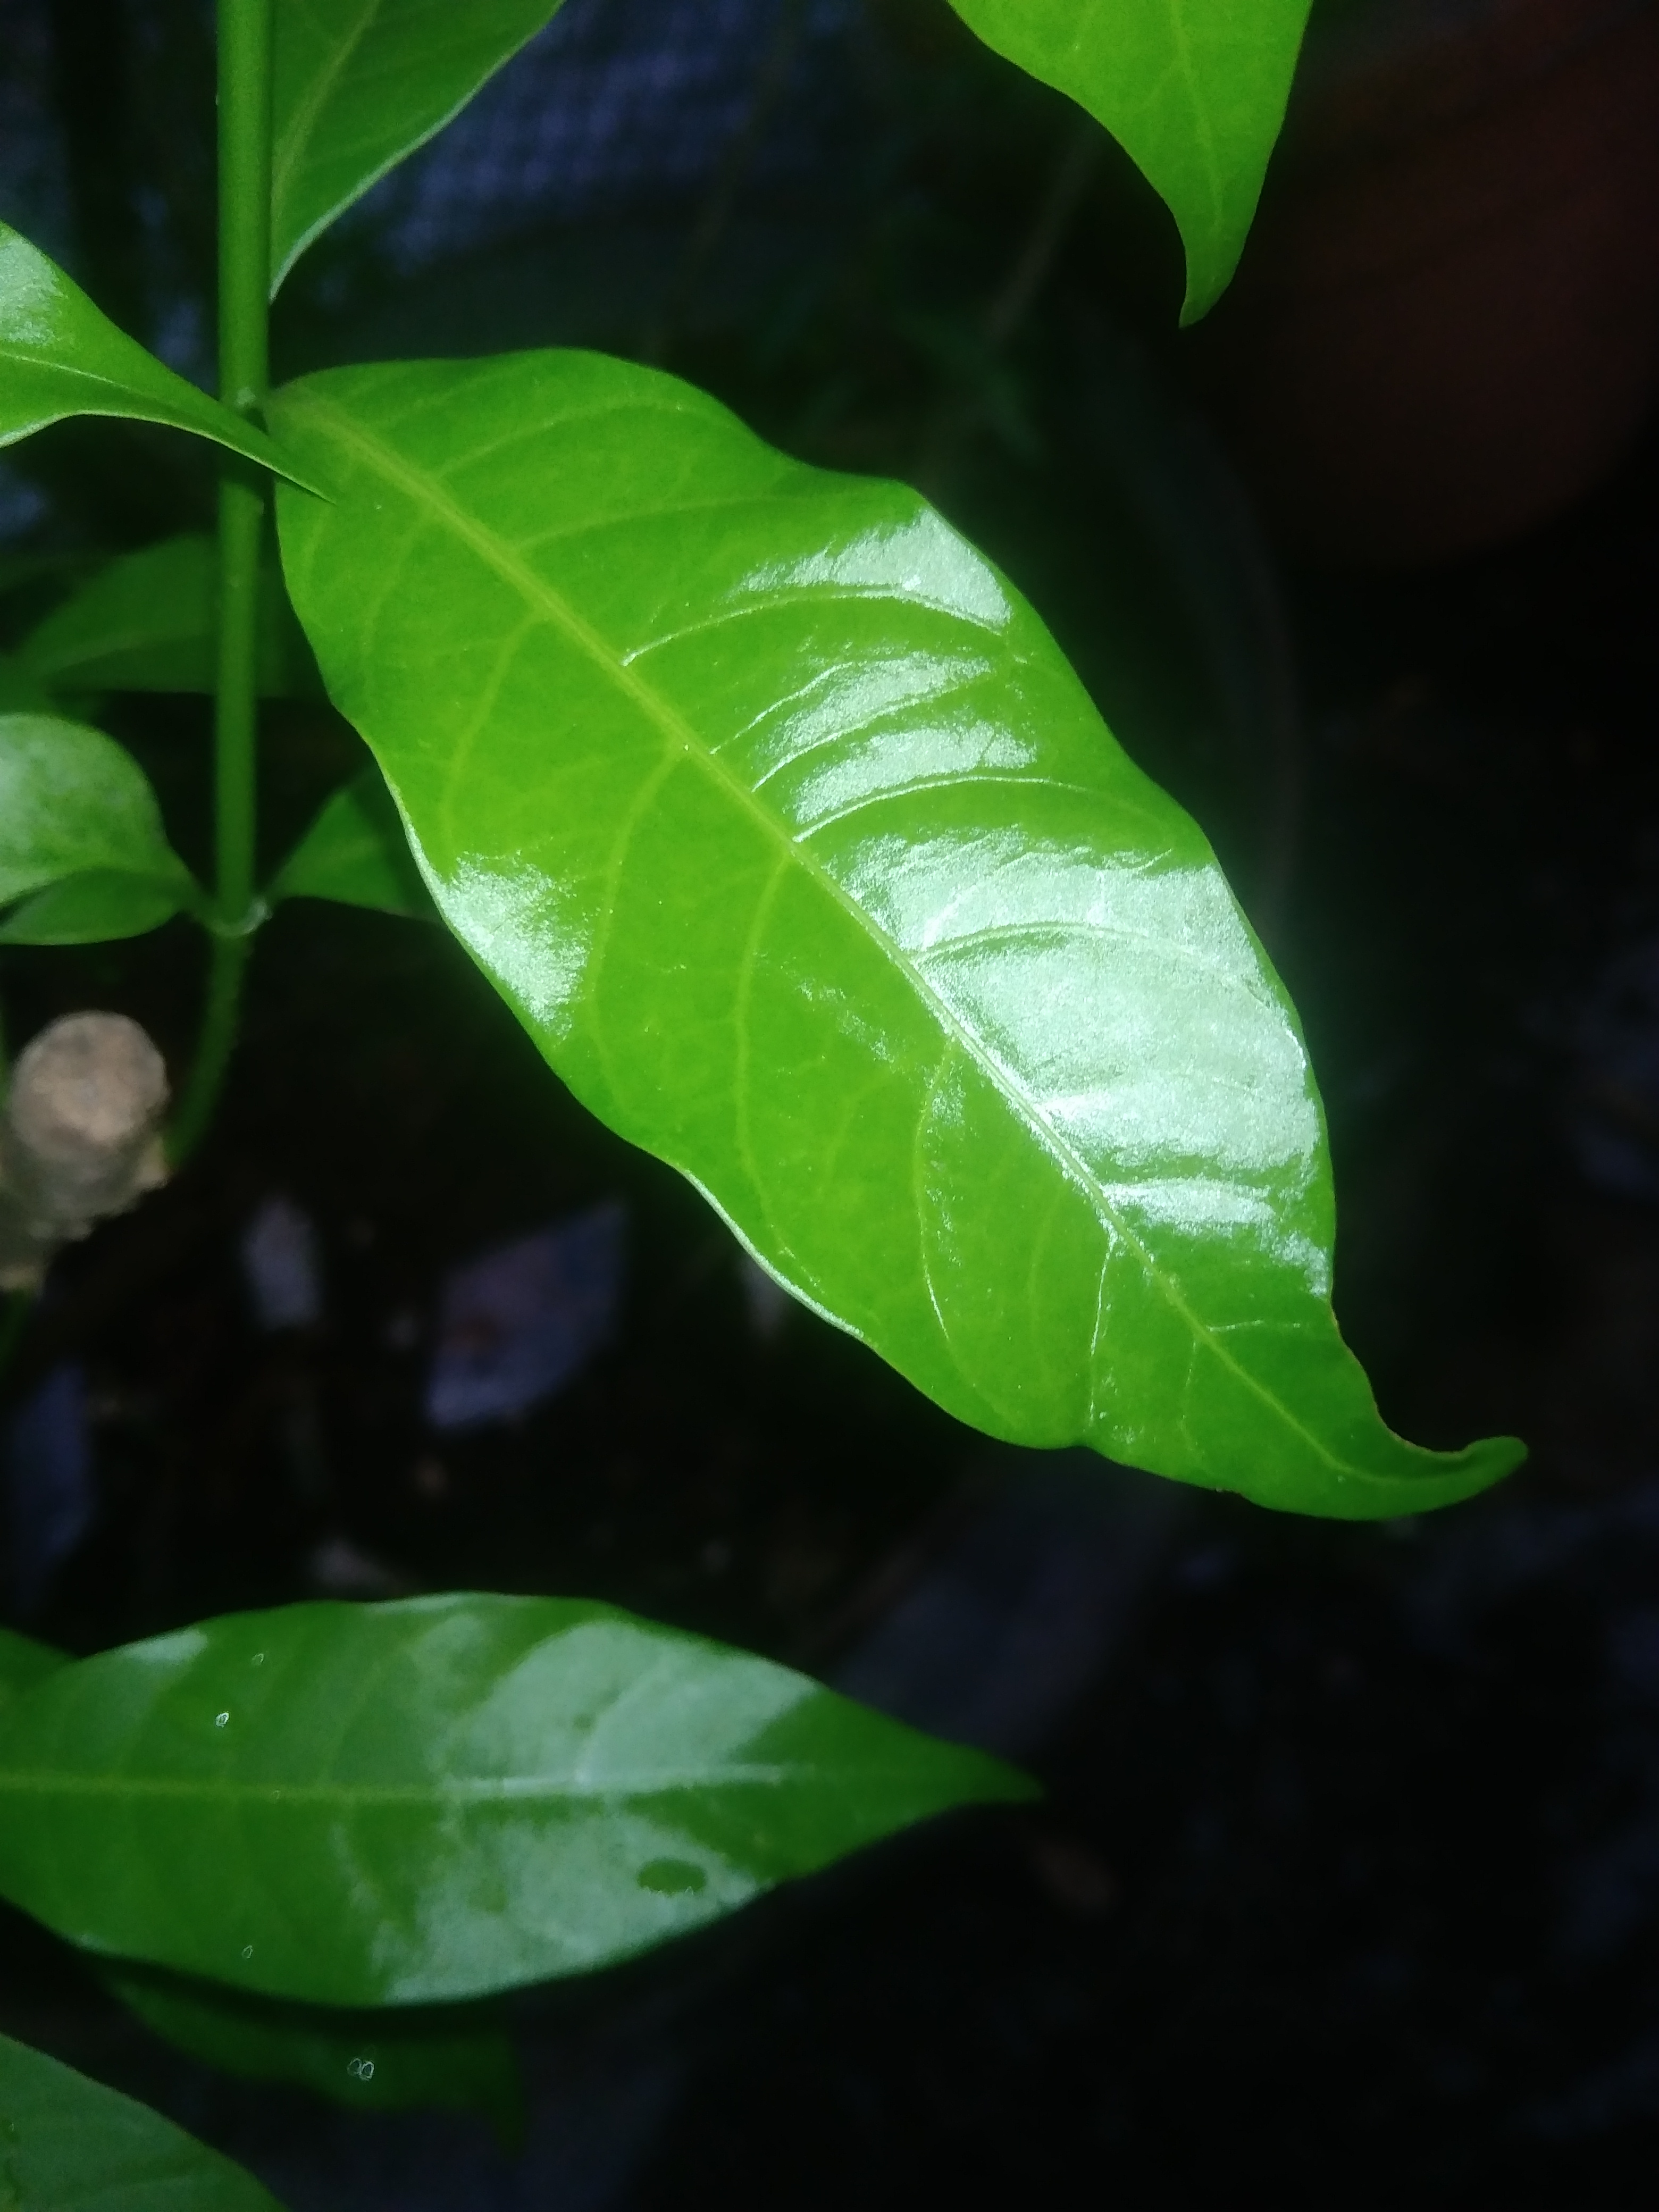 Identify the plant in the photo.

togor
